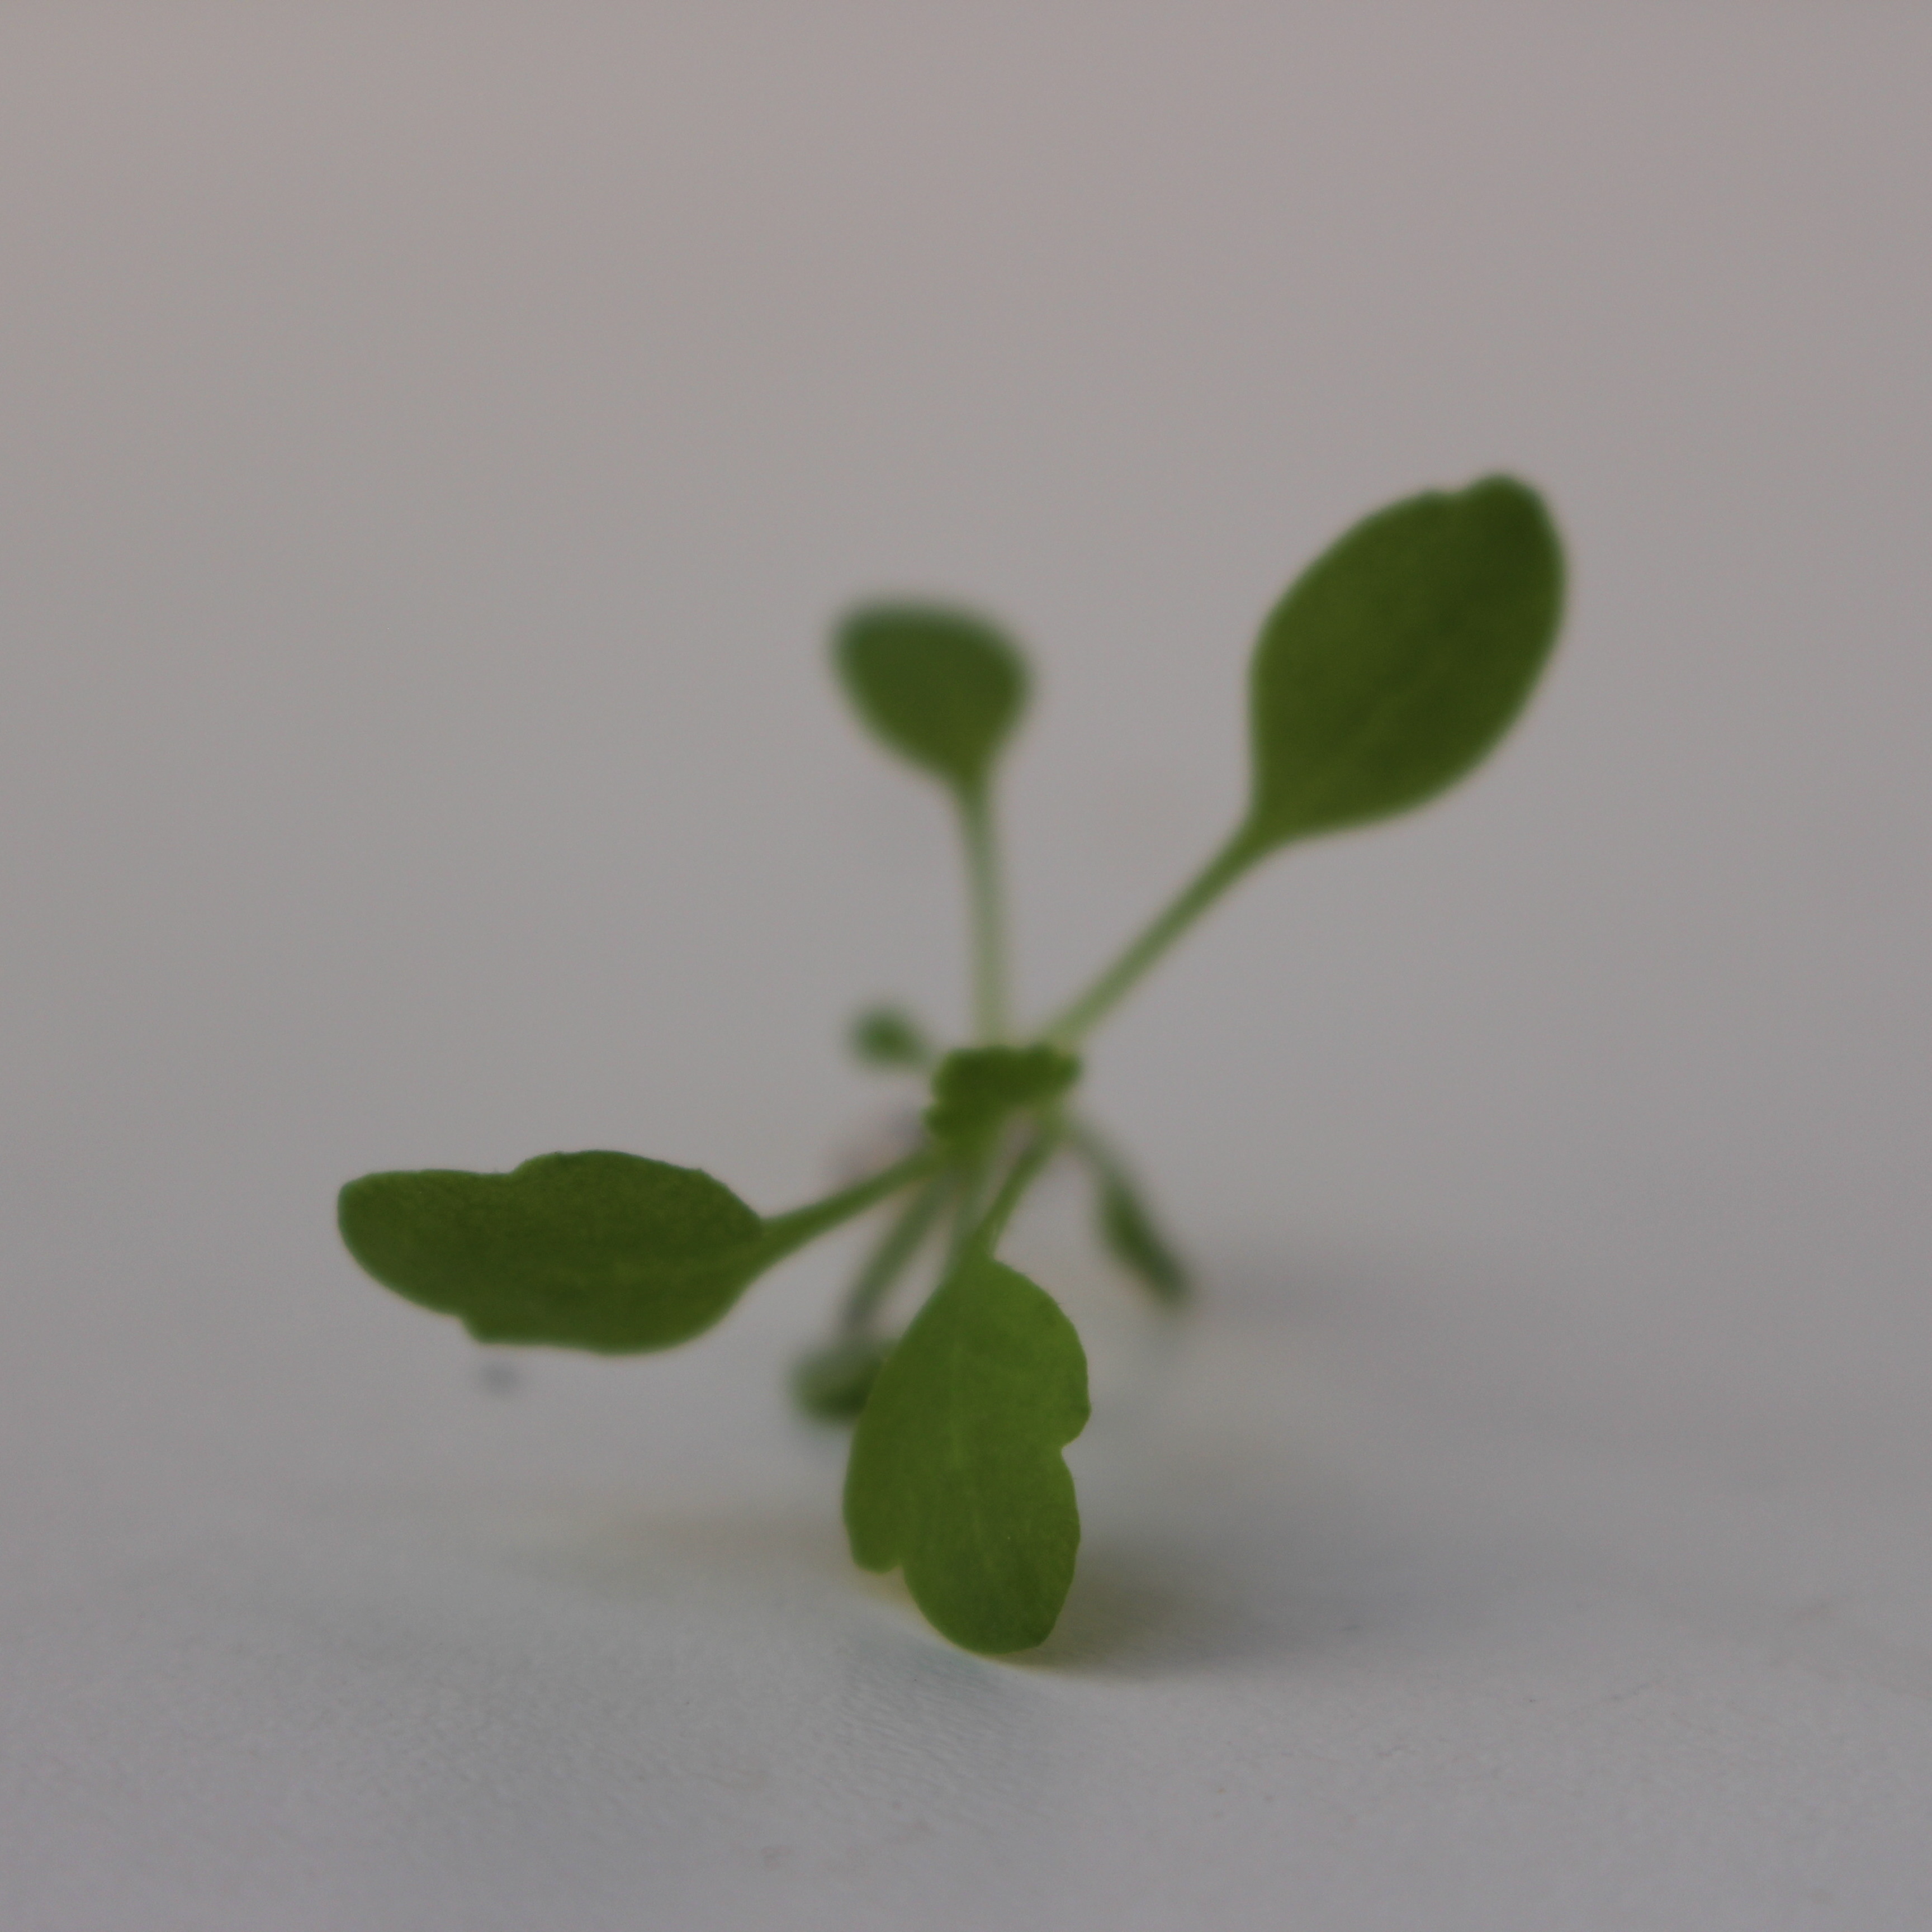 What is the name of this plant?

Papaver rhoeas
